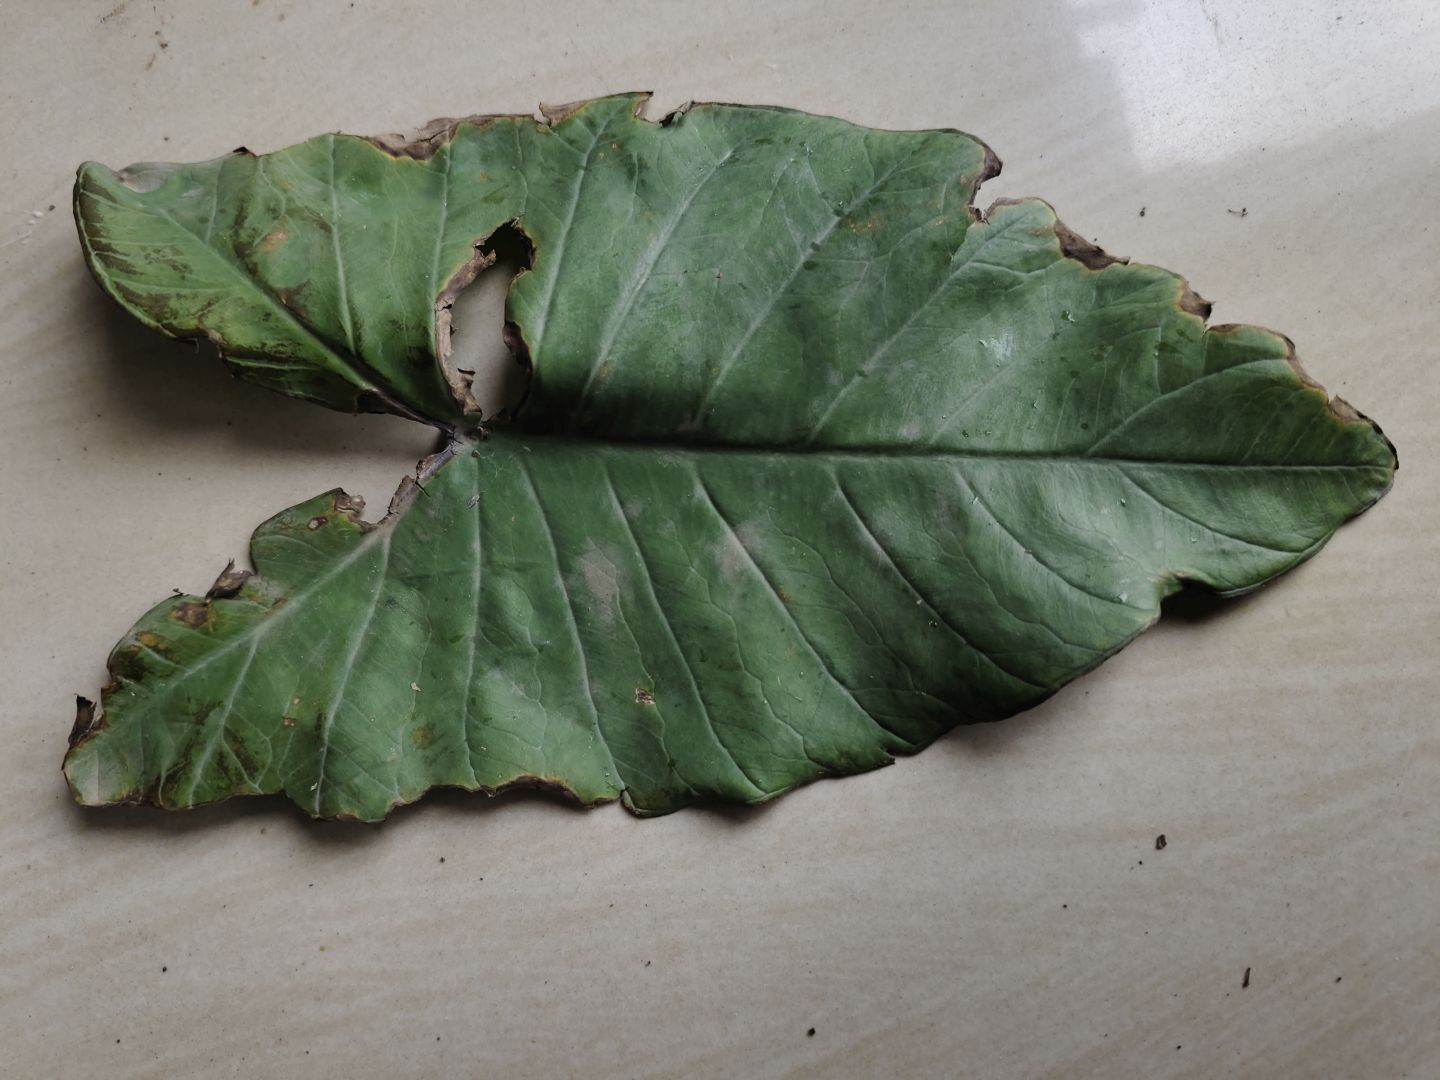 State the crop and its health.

taro, leaf blight
